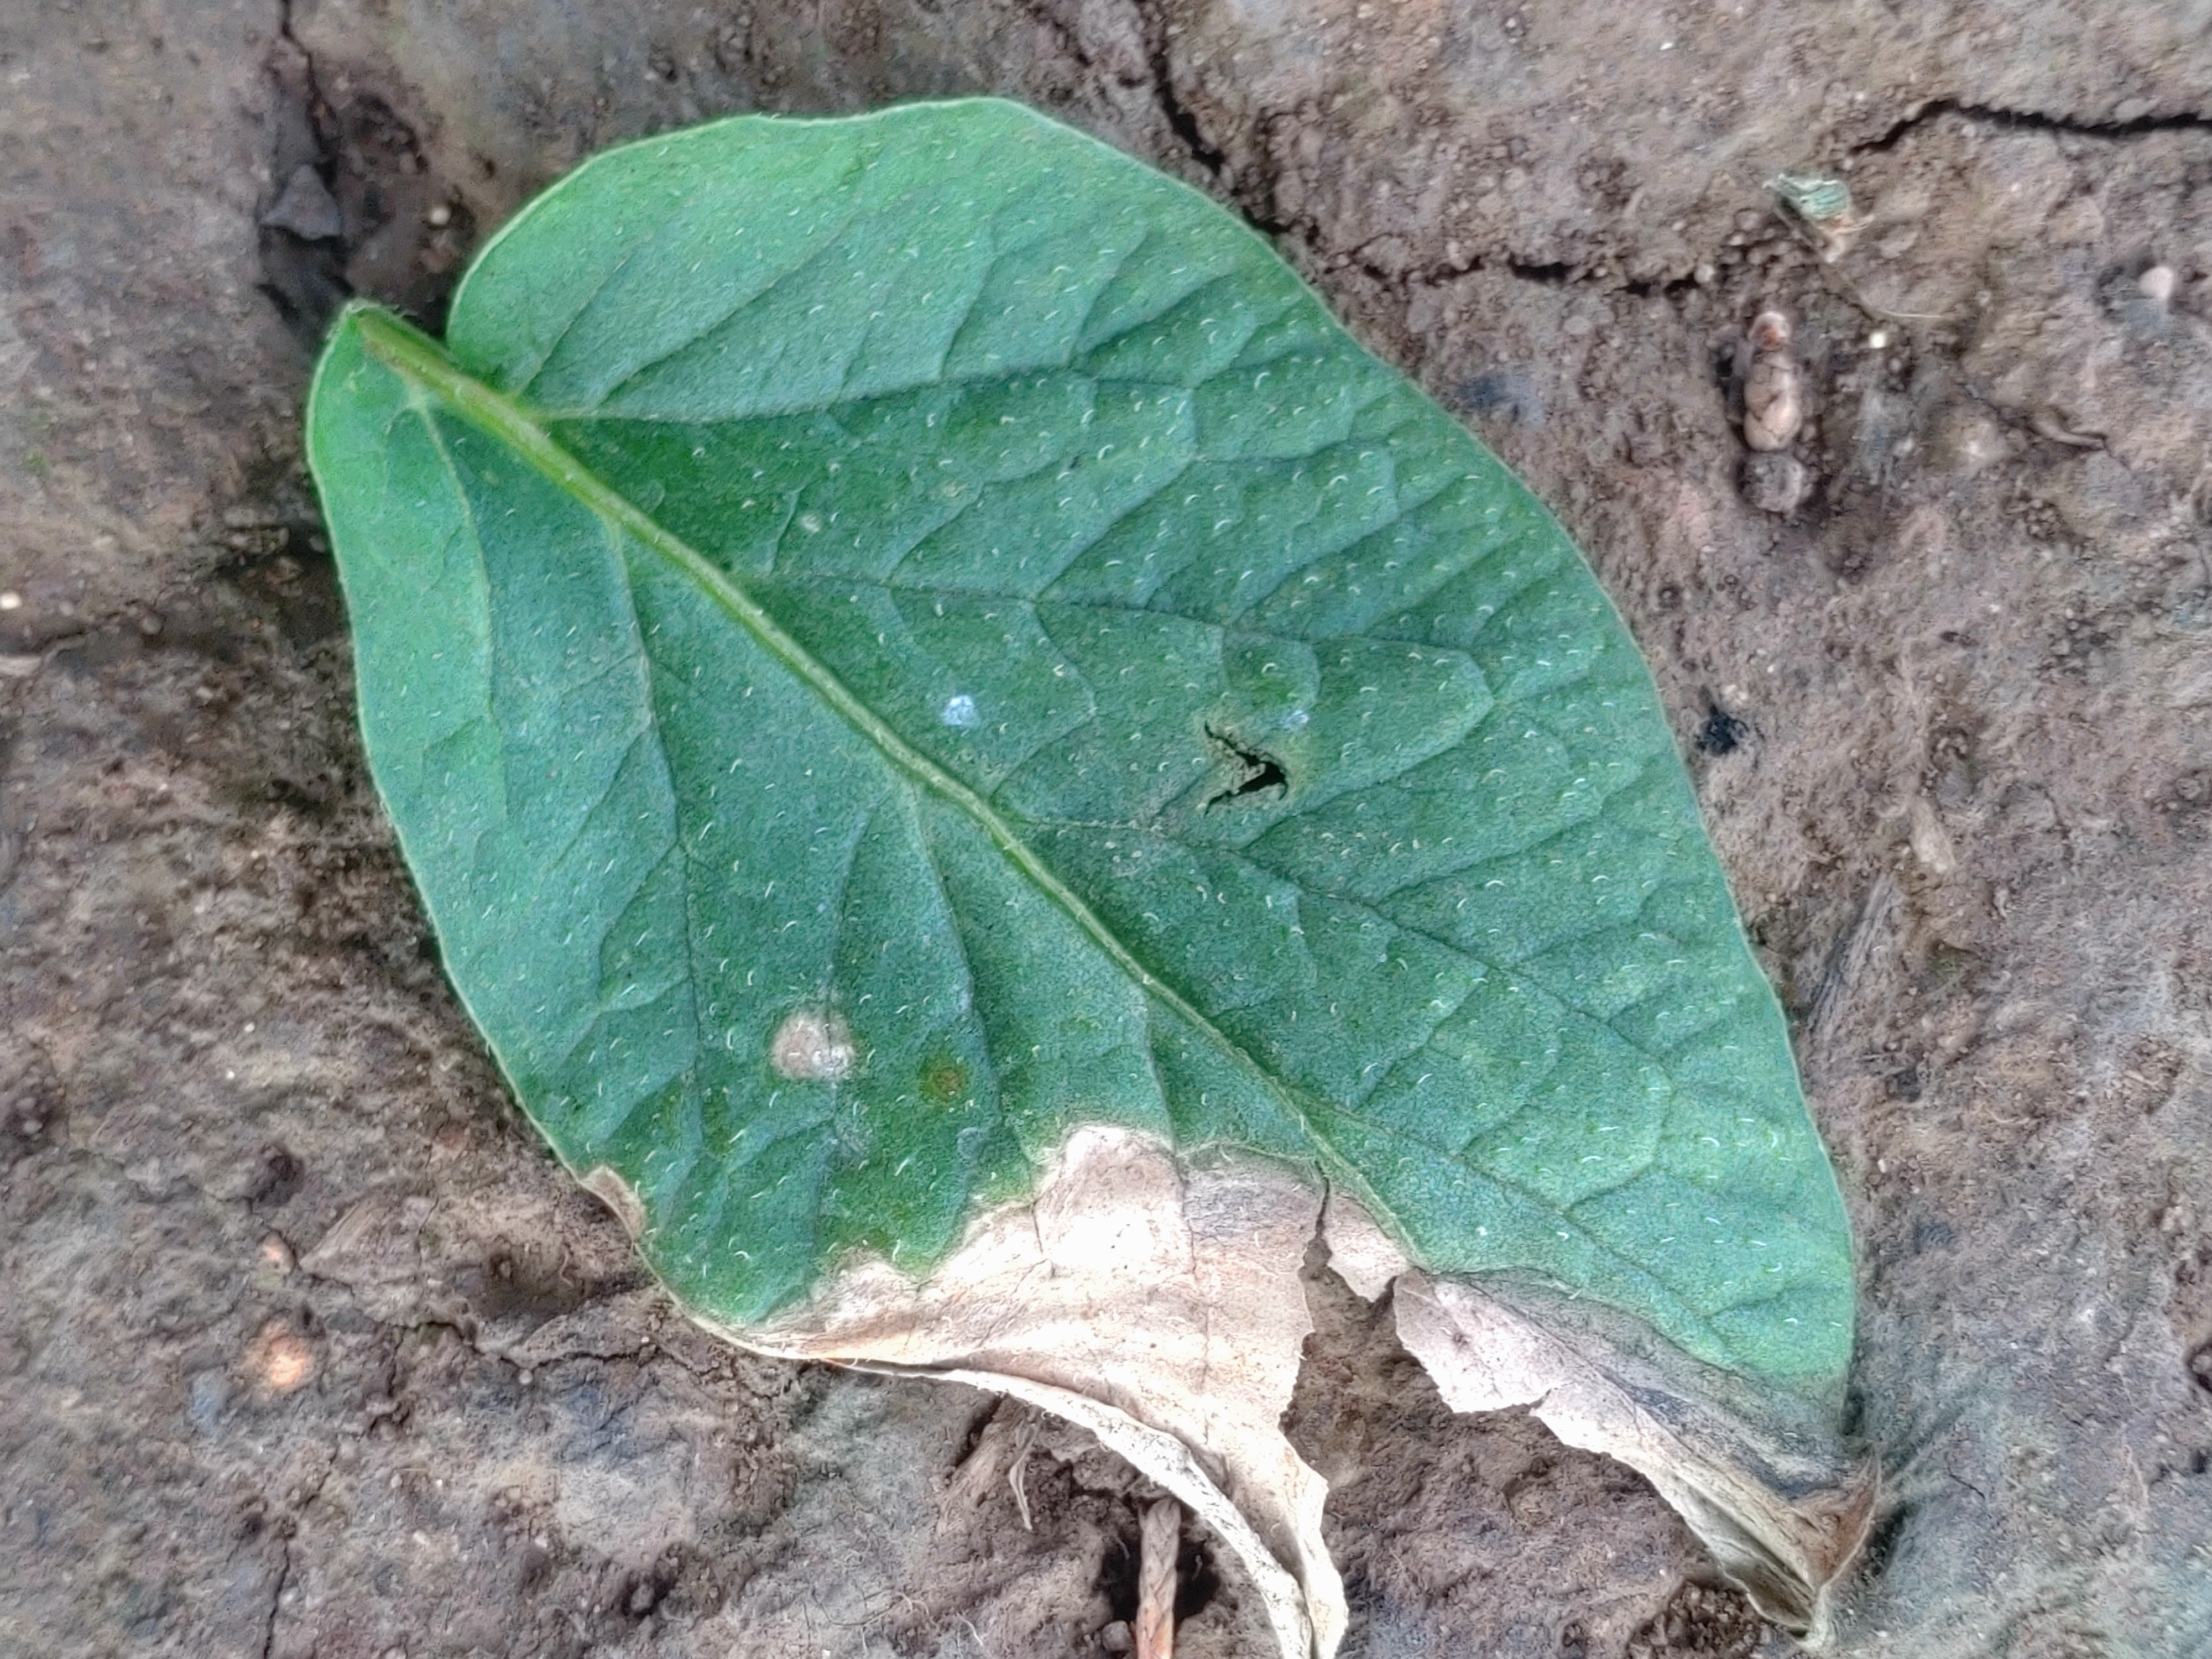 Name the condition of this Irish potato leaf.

early blight
